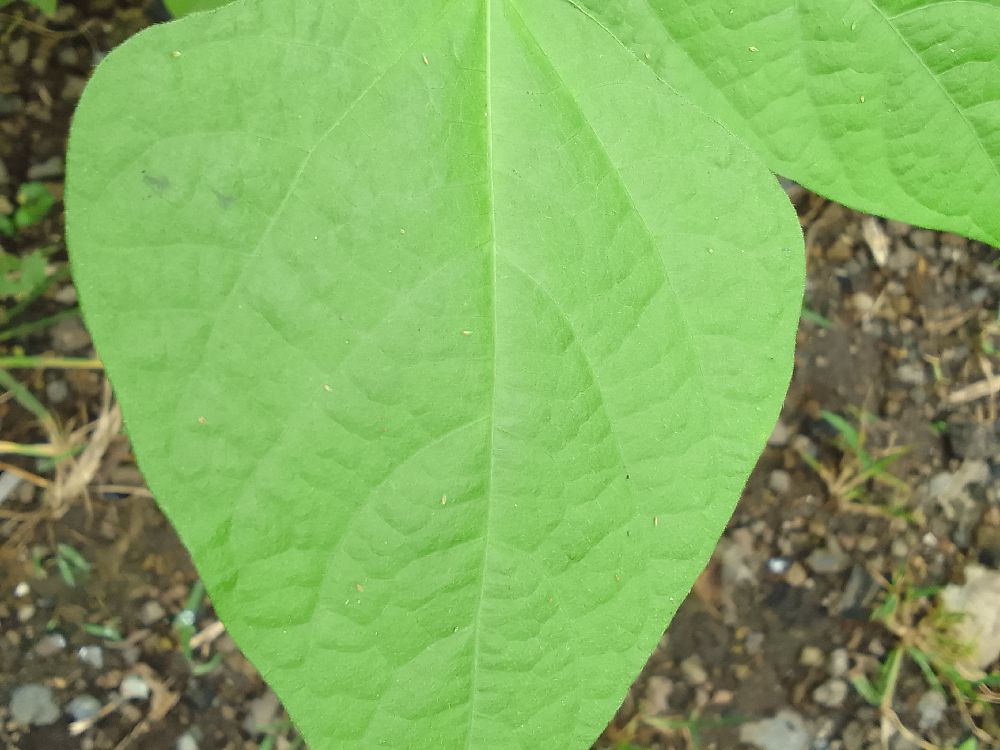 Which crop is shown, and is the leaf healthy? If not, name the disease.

common bean, healthy
